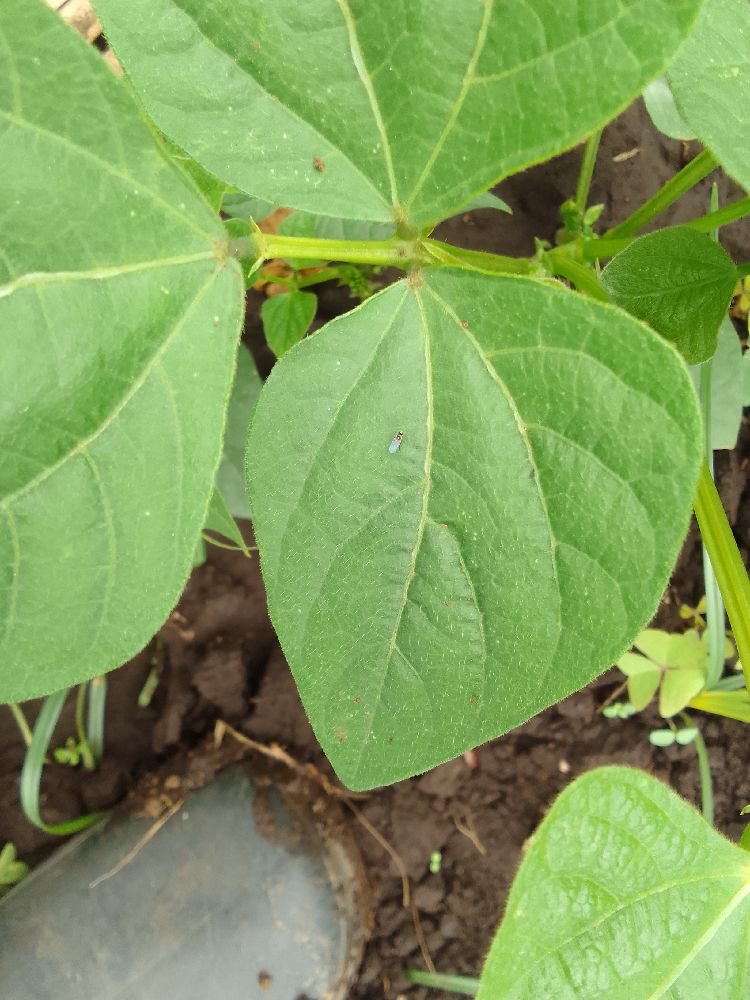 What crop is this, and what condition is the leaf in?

common bean, healthy
